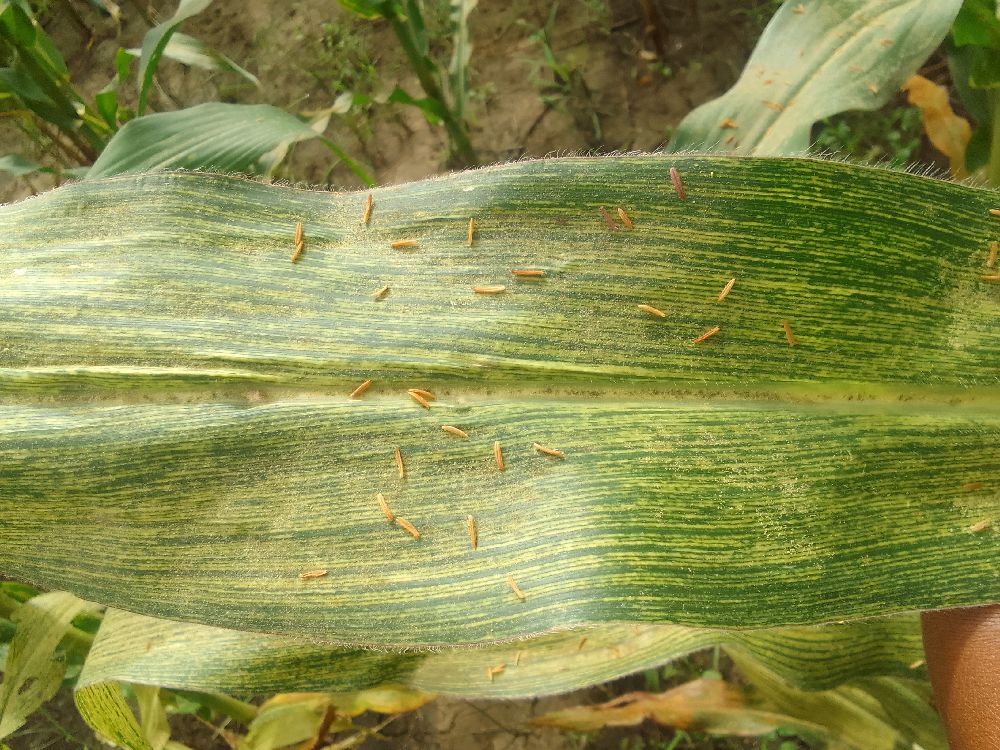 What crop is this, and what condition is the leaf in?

maize, maize streak virus
